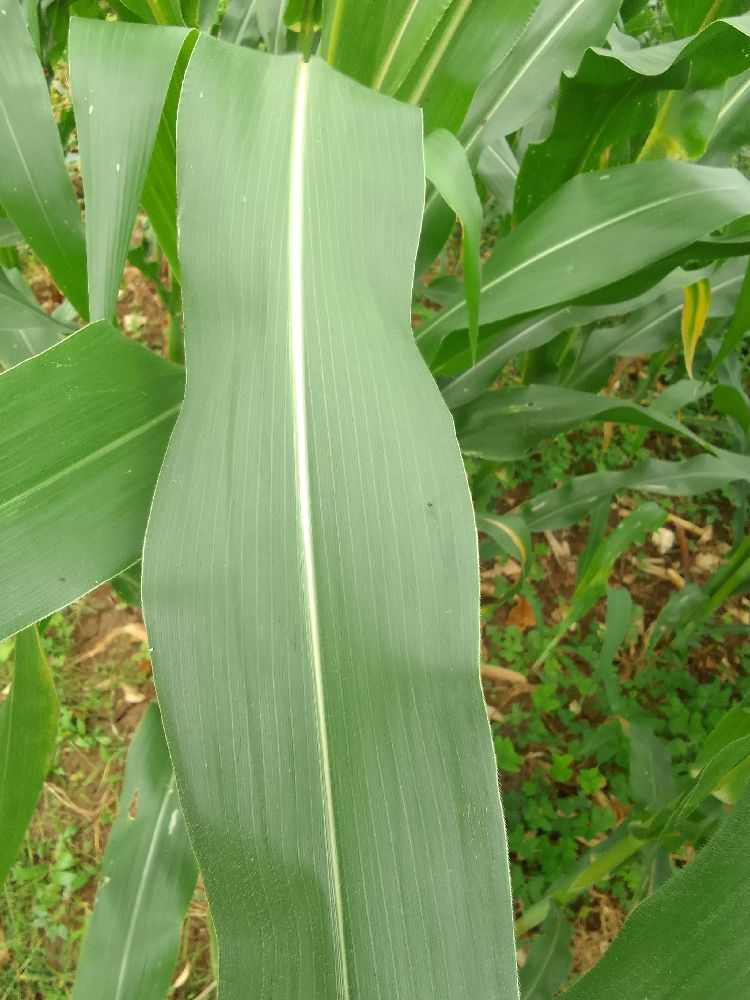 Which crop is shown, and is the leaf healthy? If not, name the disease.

maize, healthy
